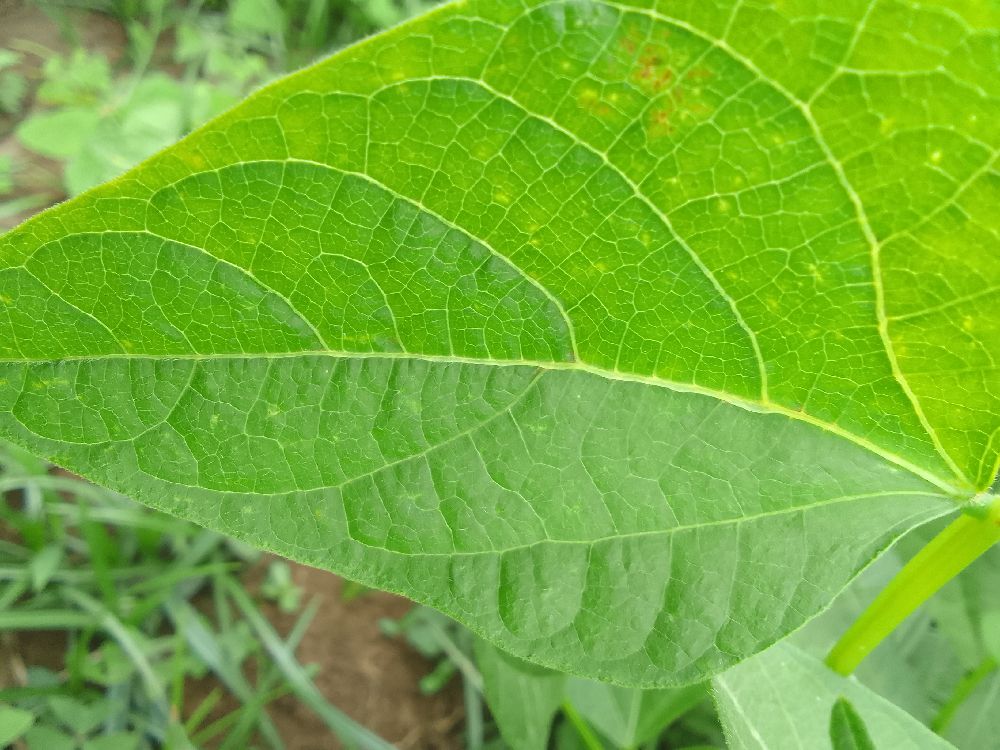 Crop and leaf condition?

common bean, healthy
